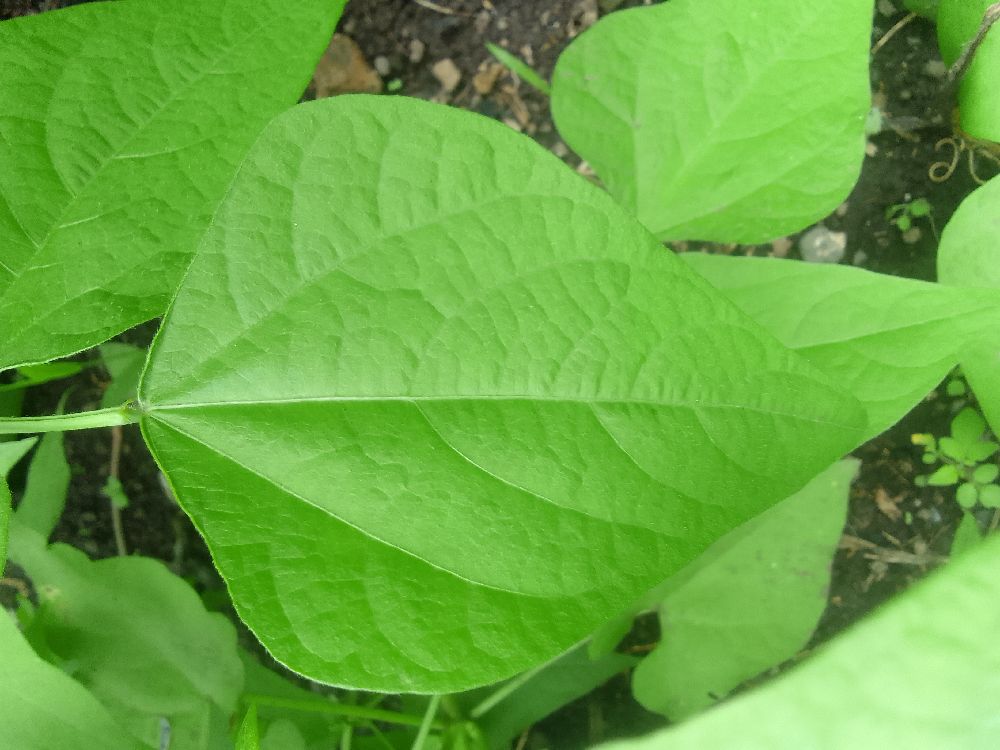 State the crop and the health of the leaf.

common bean, healthy
